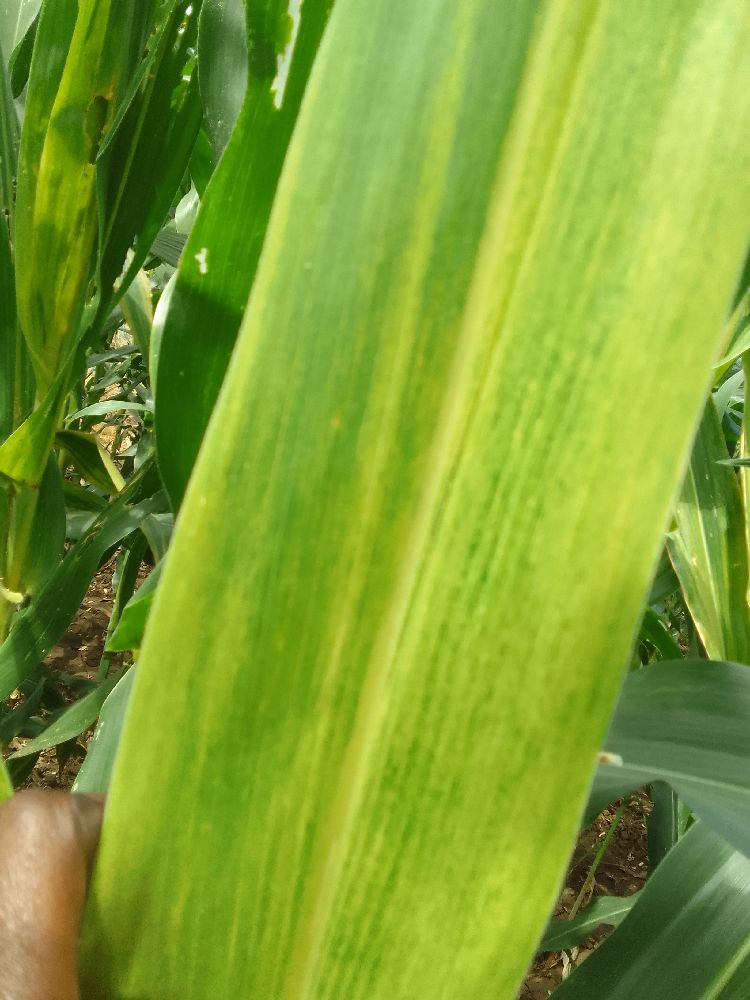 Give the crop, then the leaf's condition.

maize, maize lethal necrosis
